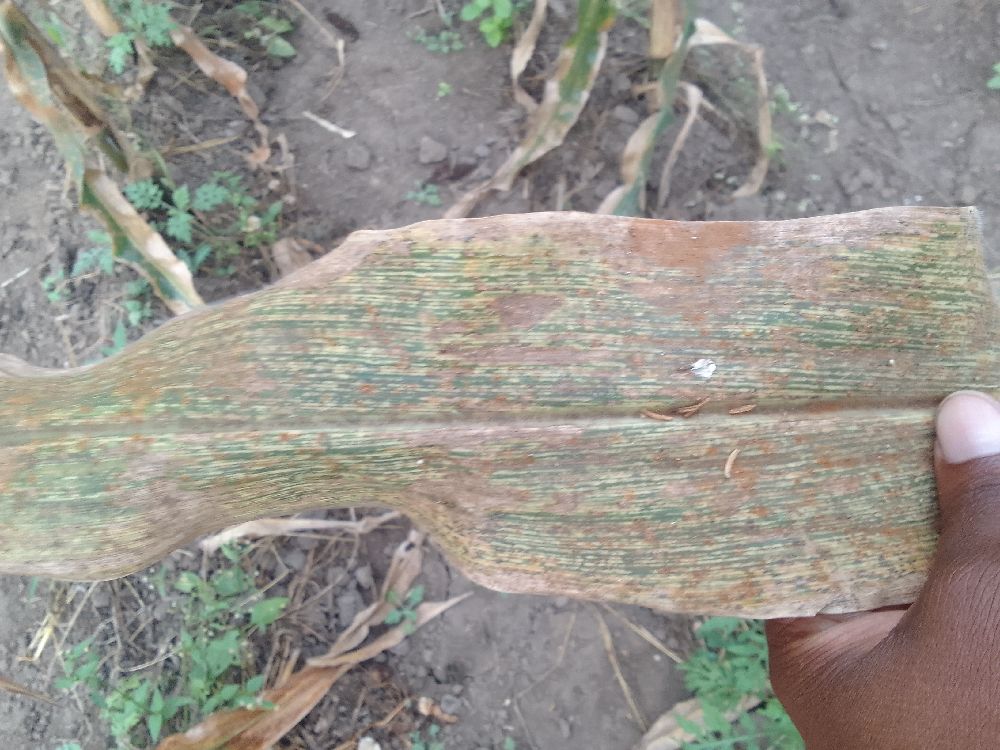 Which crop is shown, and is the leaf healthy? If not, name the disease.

maize, maize streak virus
